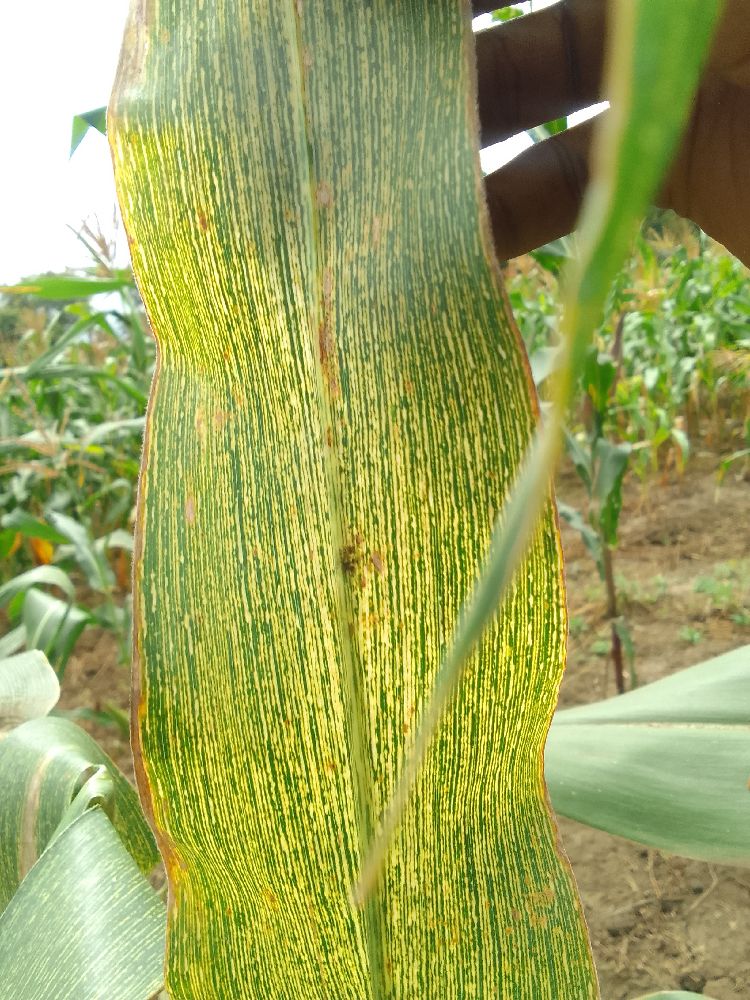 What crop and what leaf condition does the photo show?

maize, maize streak virus
